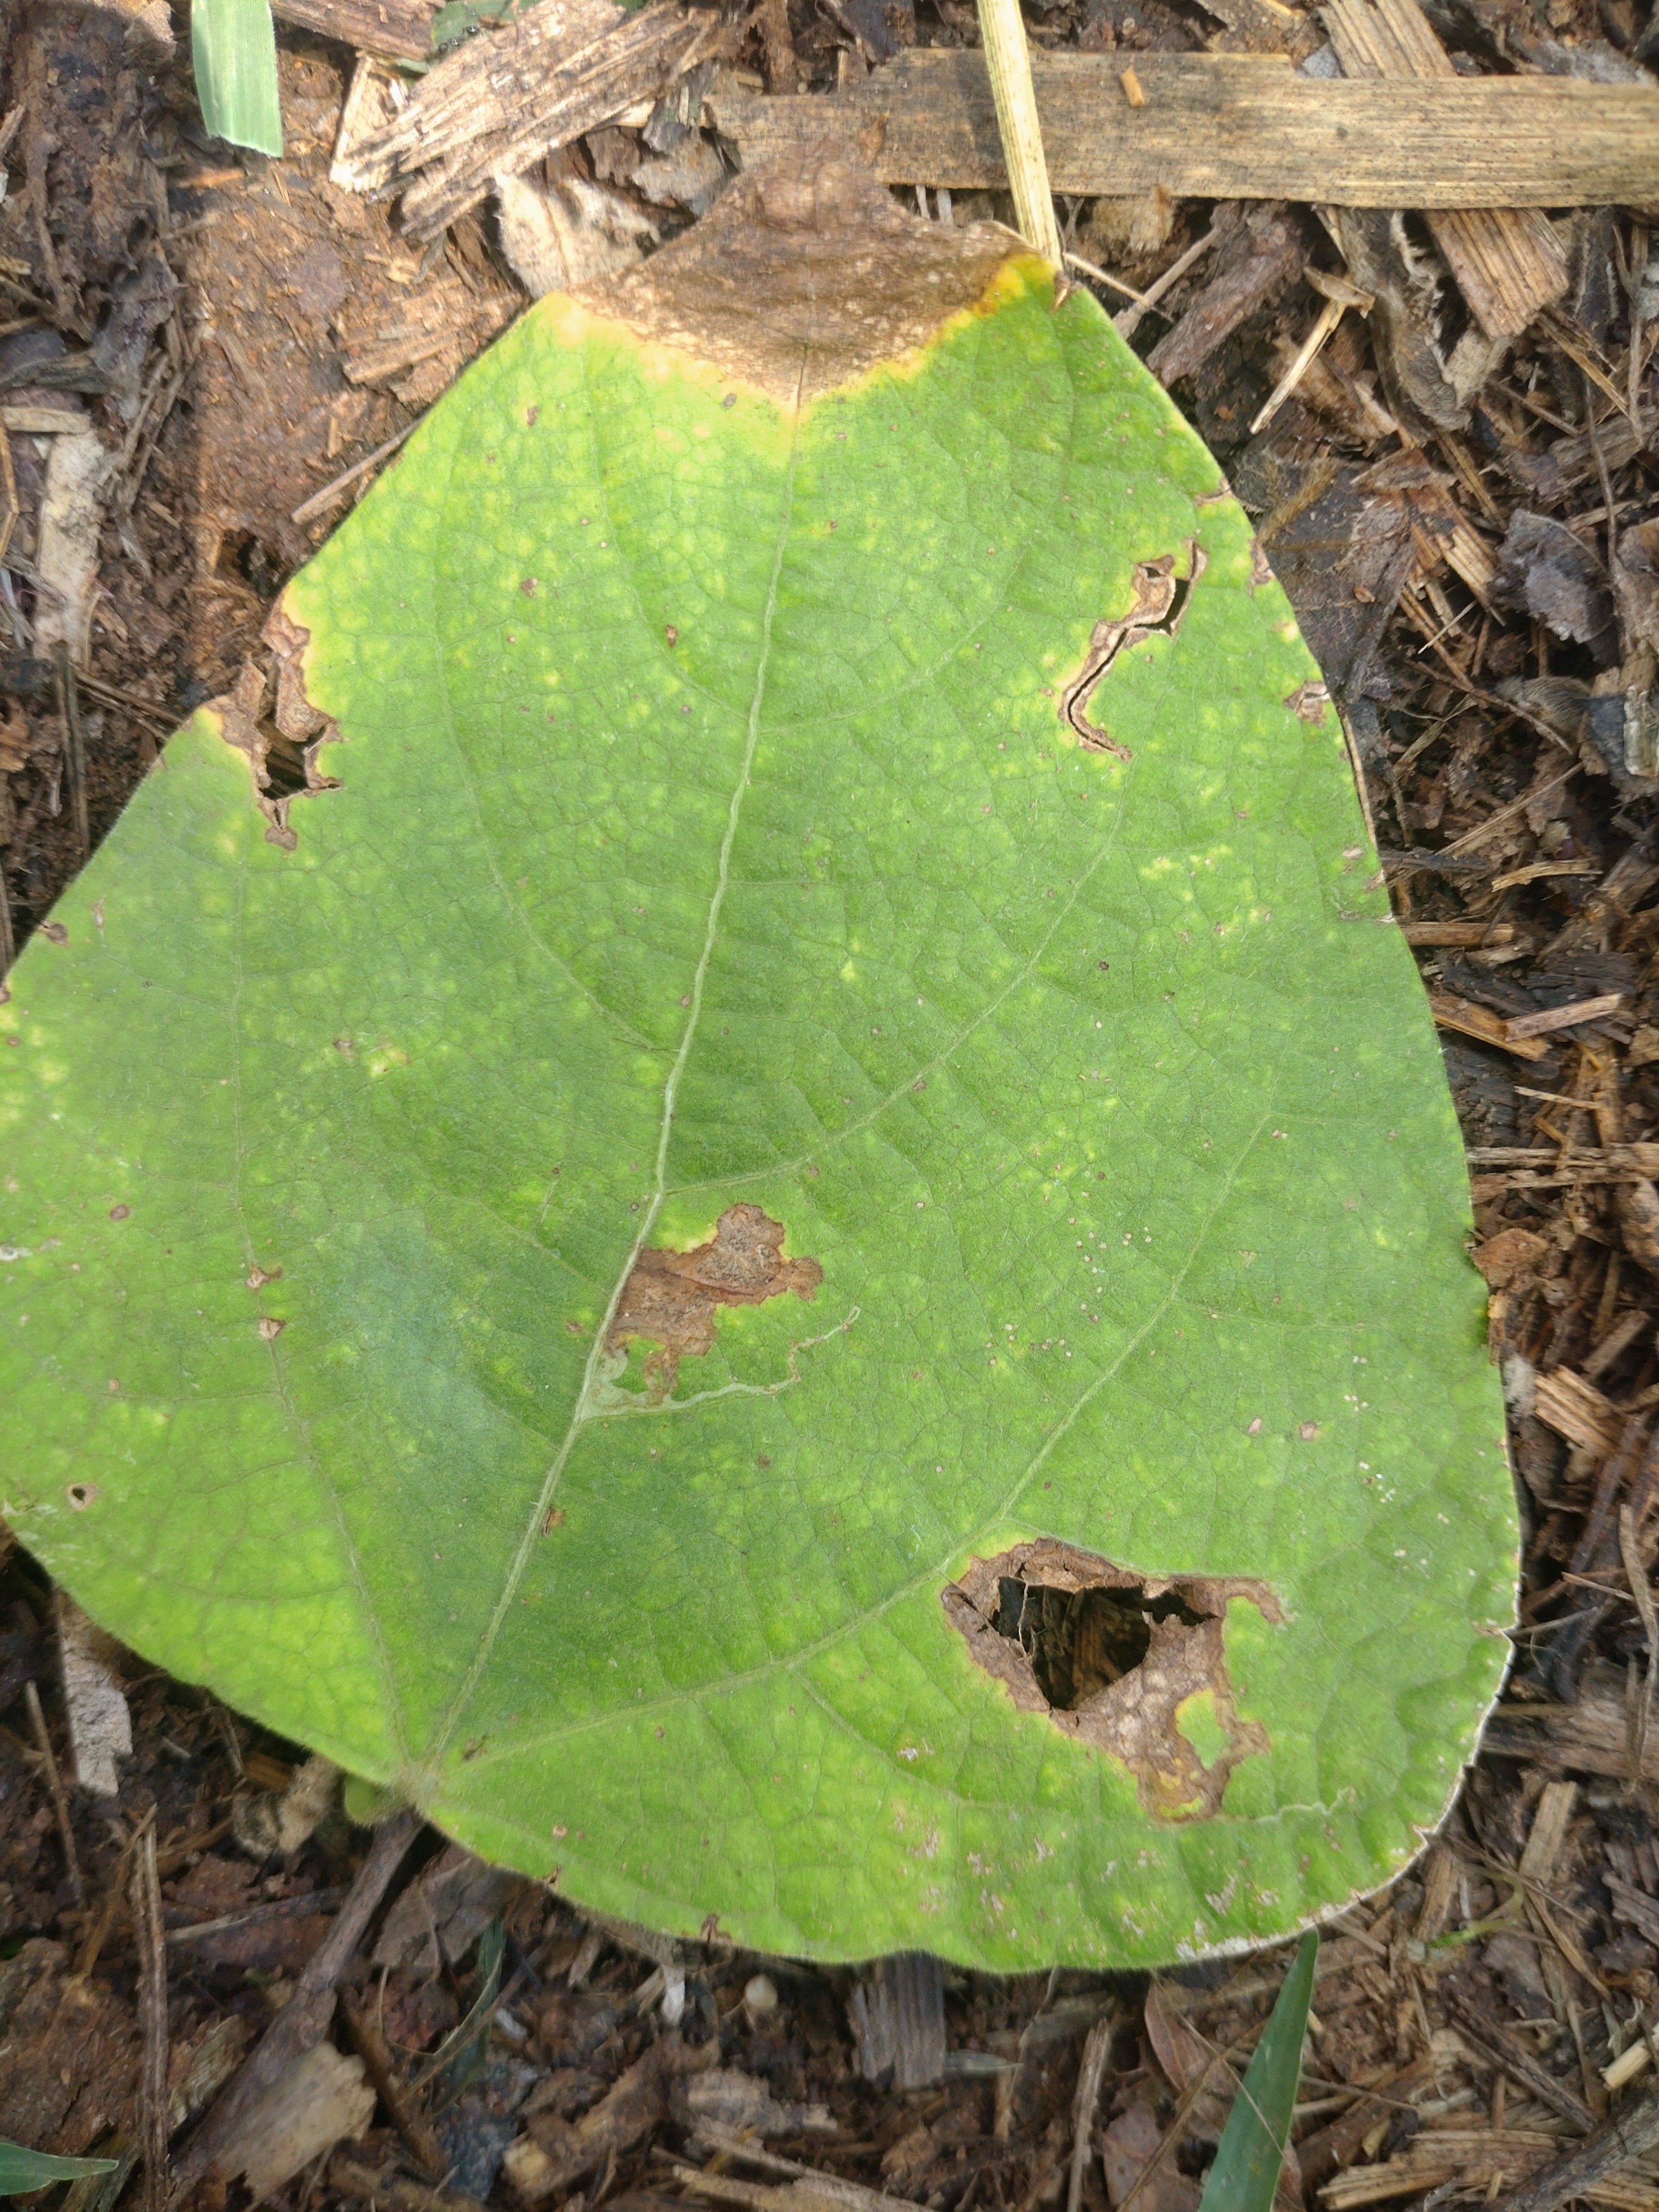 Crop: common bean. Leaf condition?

rust
